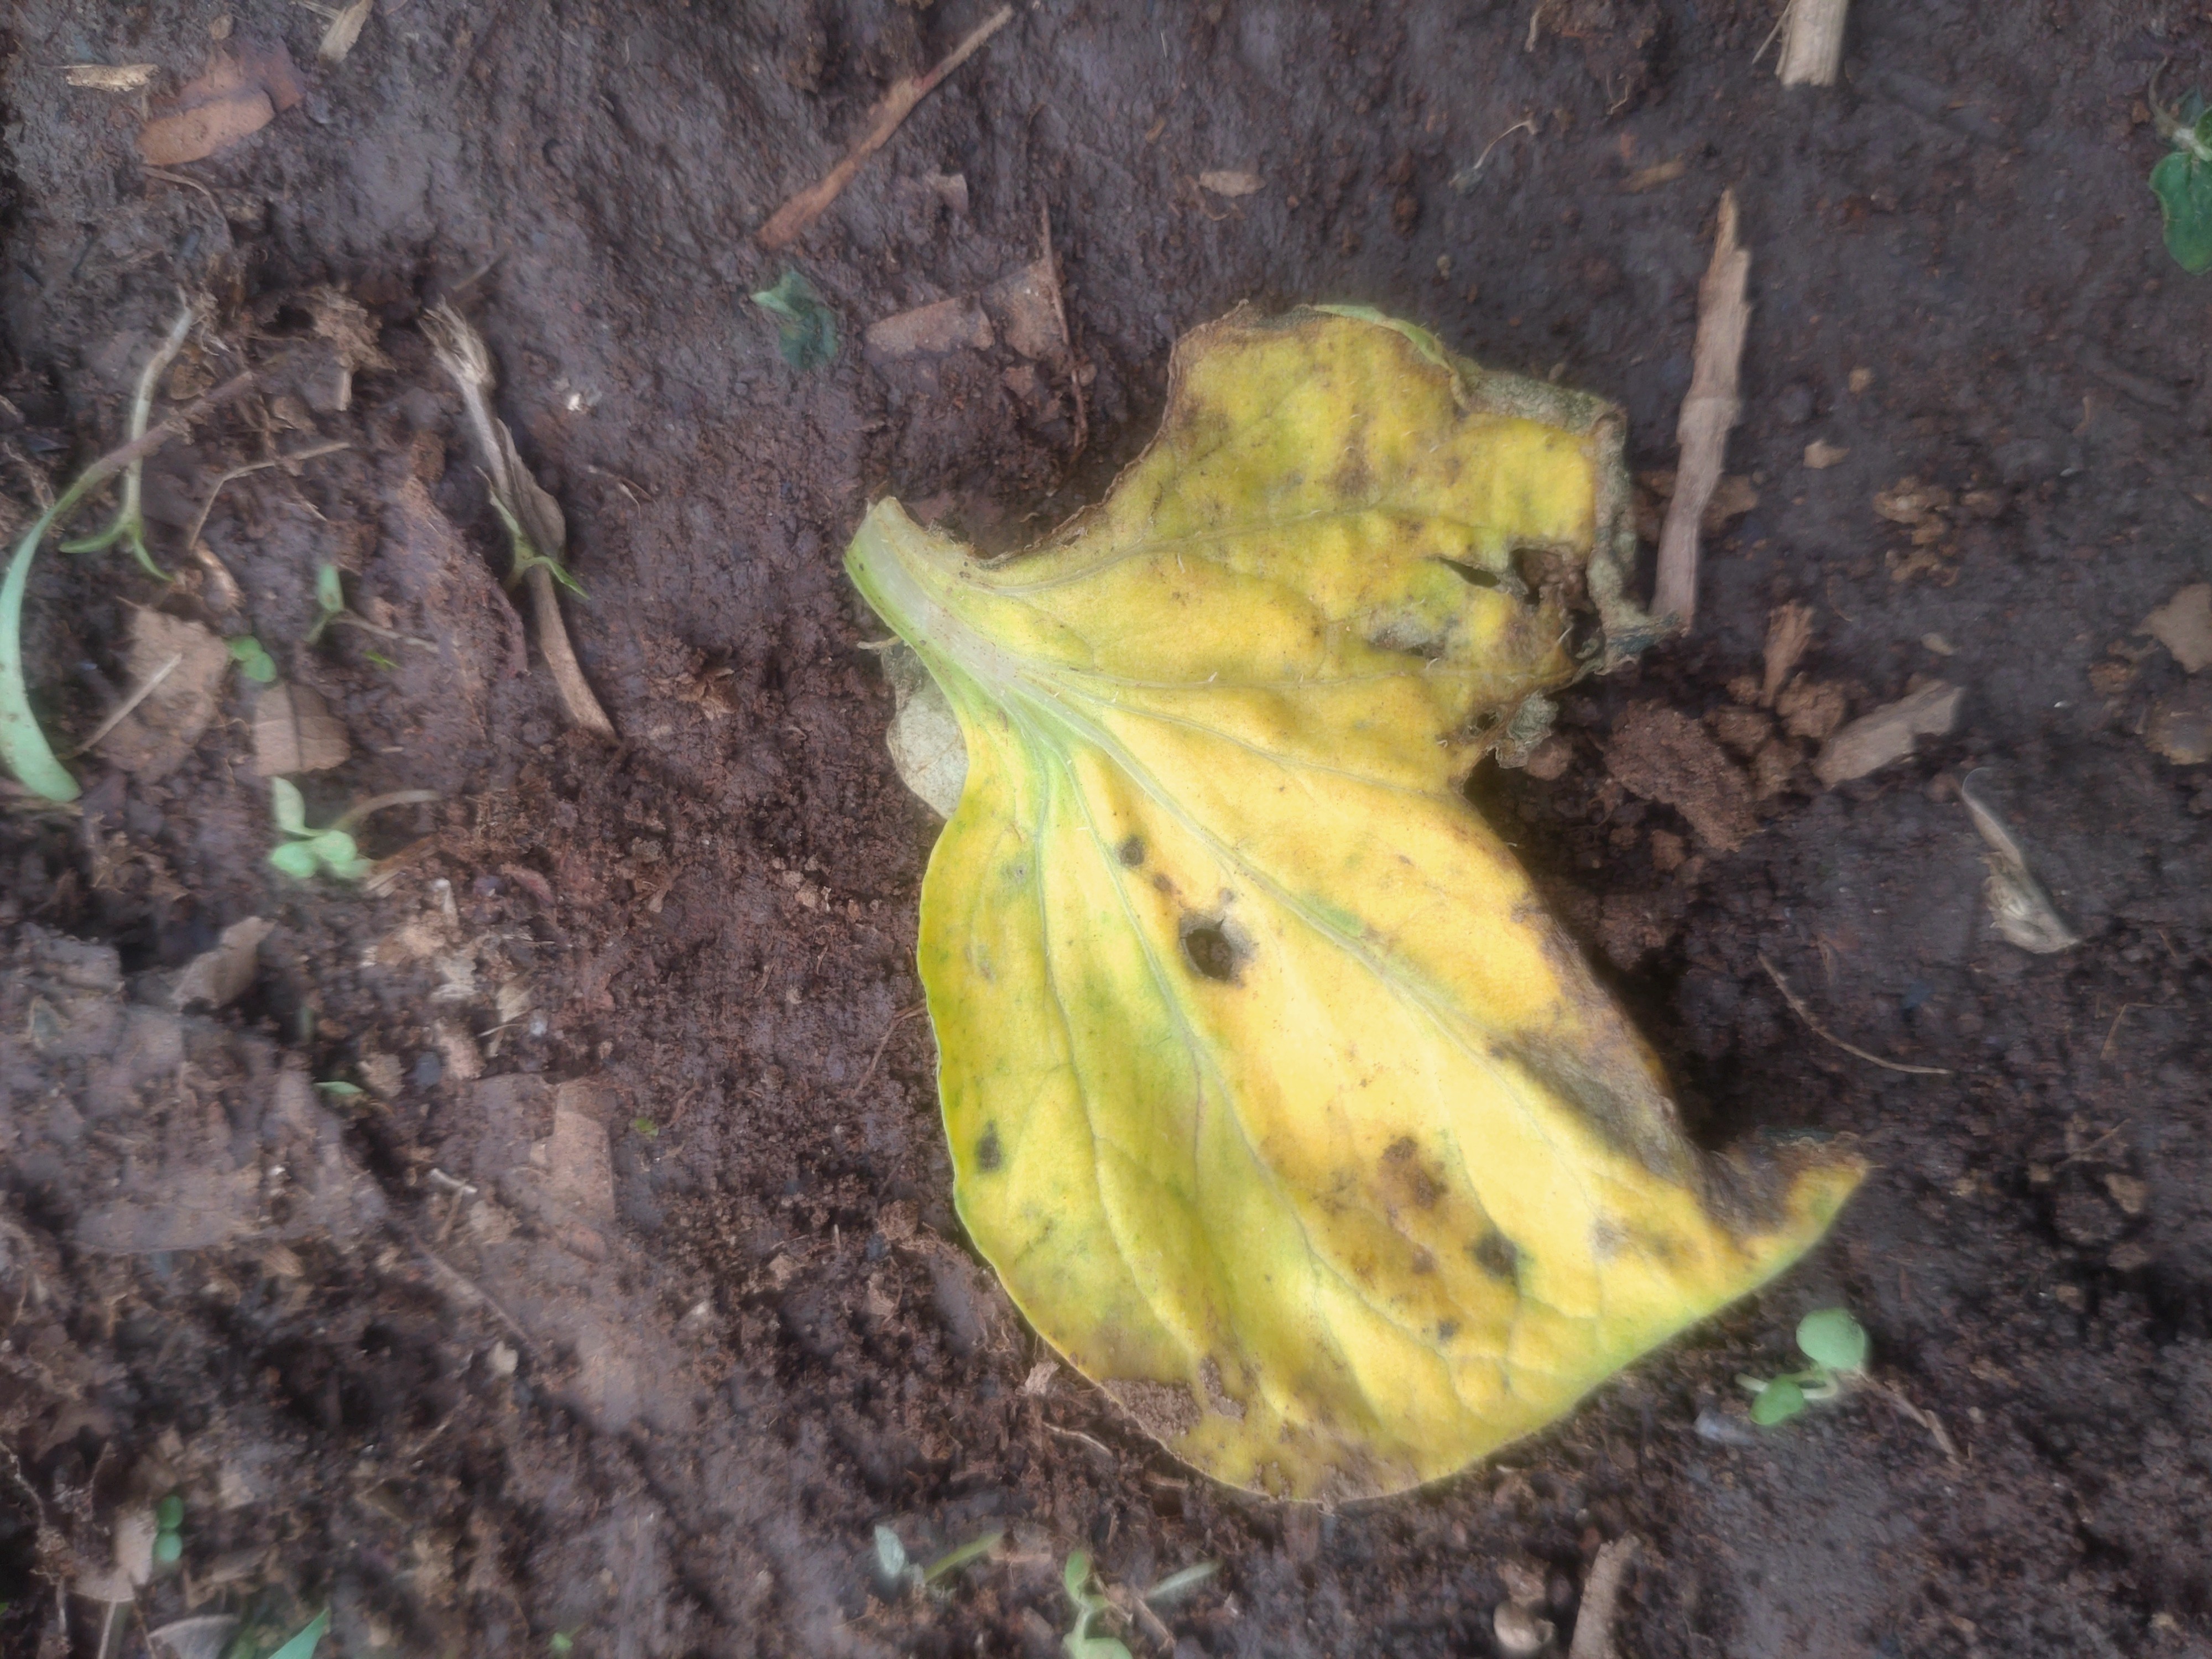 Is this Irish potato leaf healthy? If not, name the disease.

late blight
